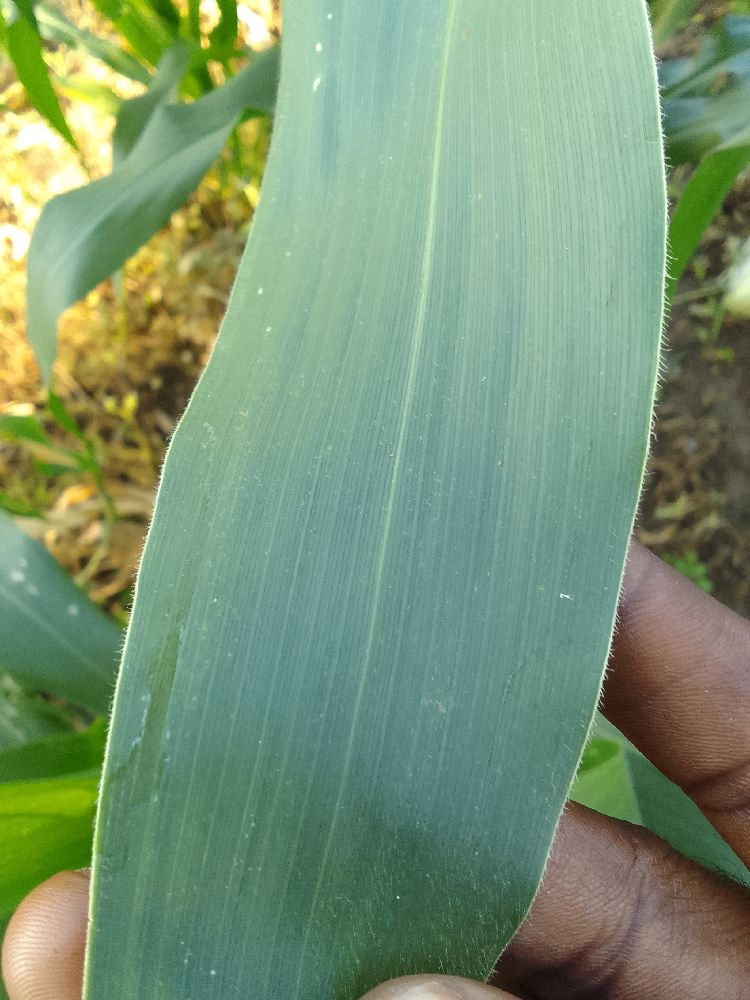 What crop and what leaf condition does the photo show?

maize, healthy
